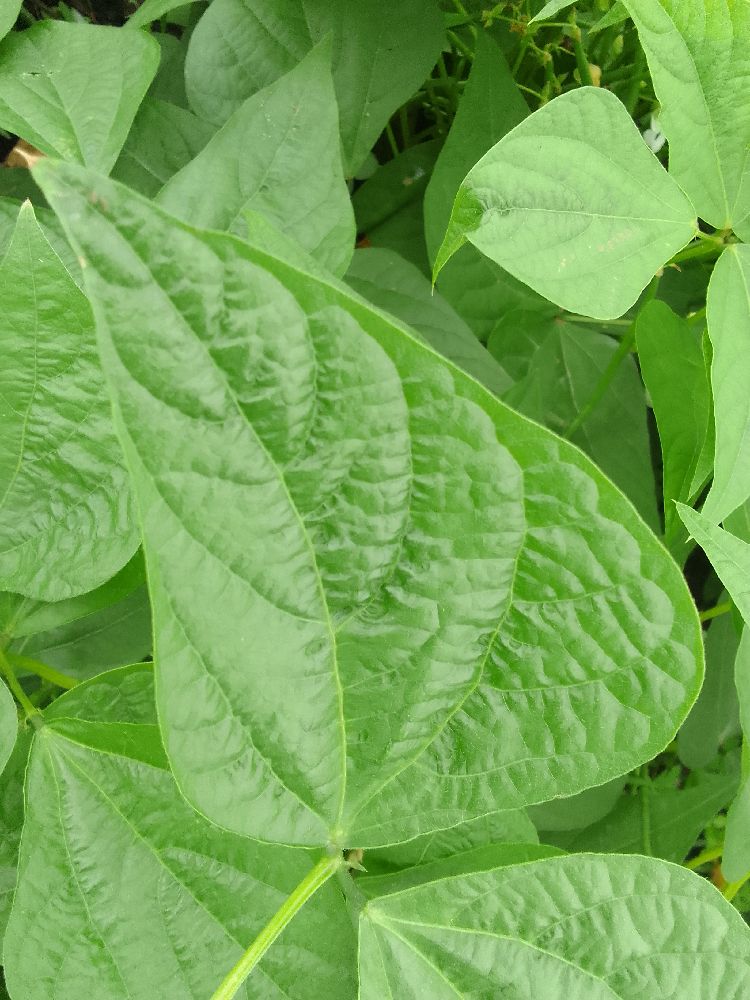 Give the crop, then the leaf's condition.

common bean, healthy
